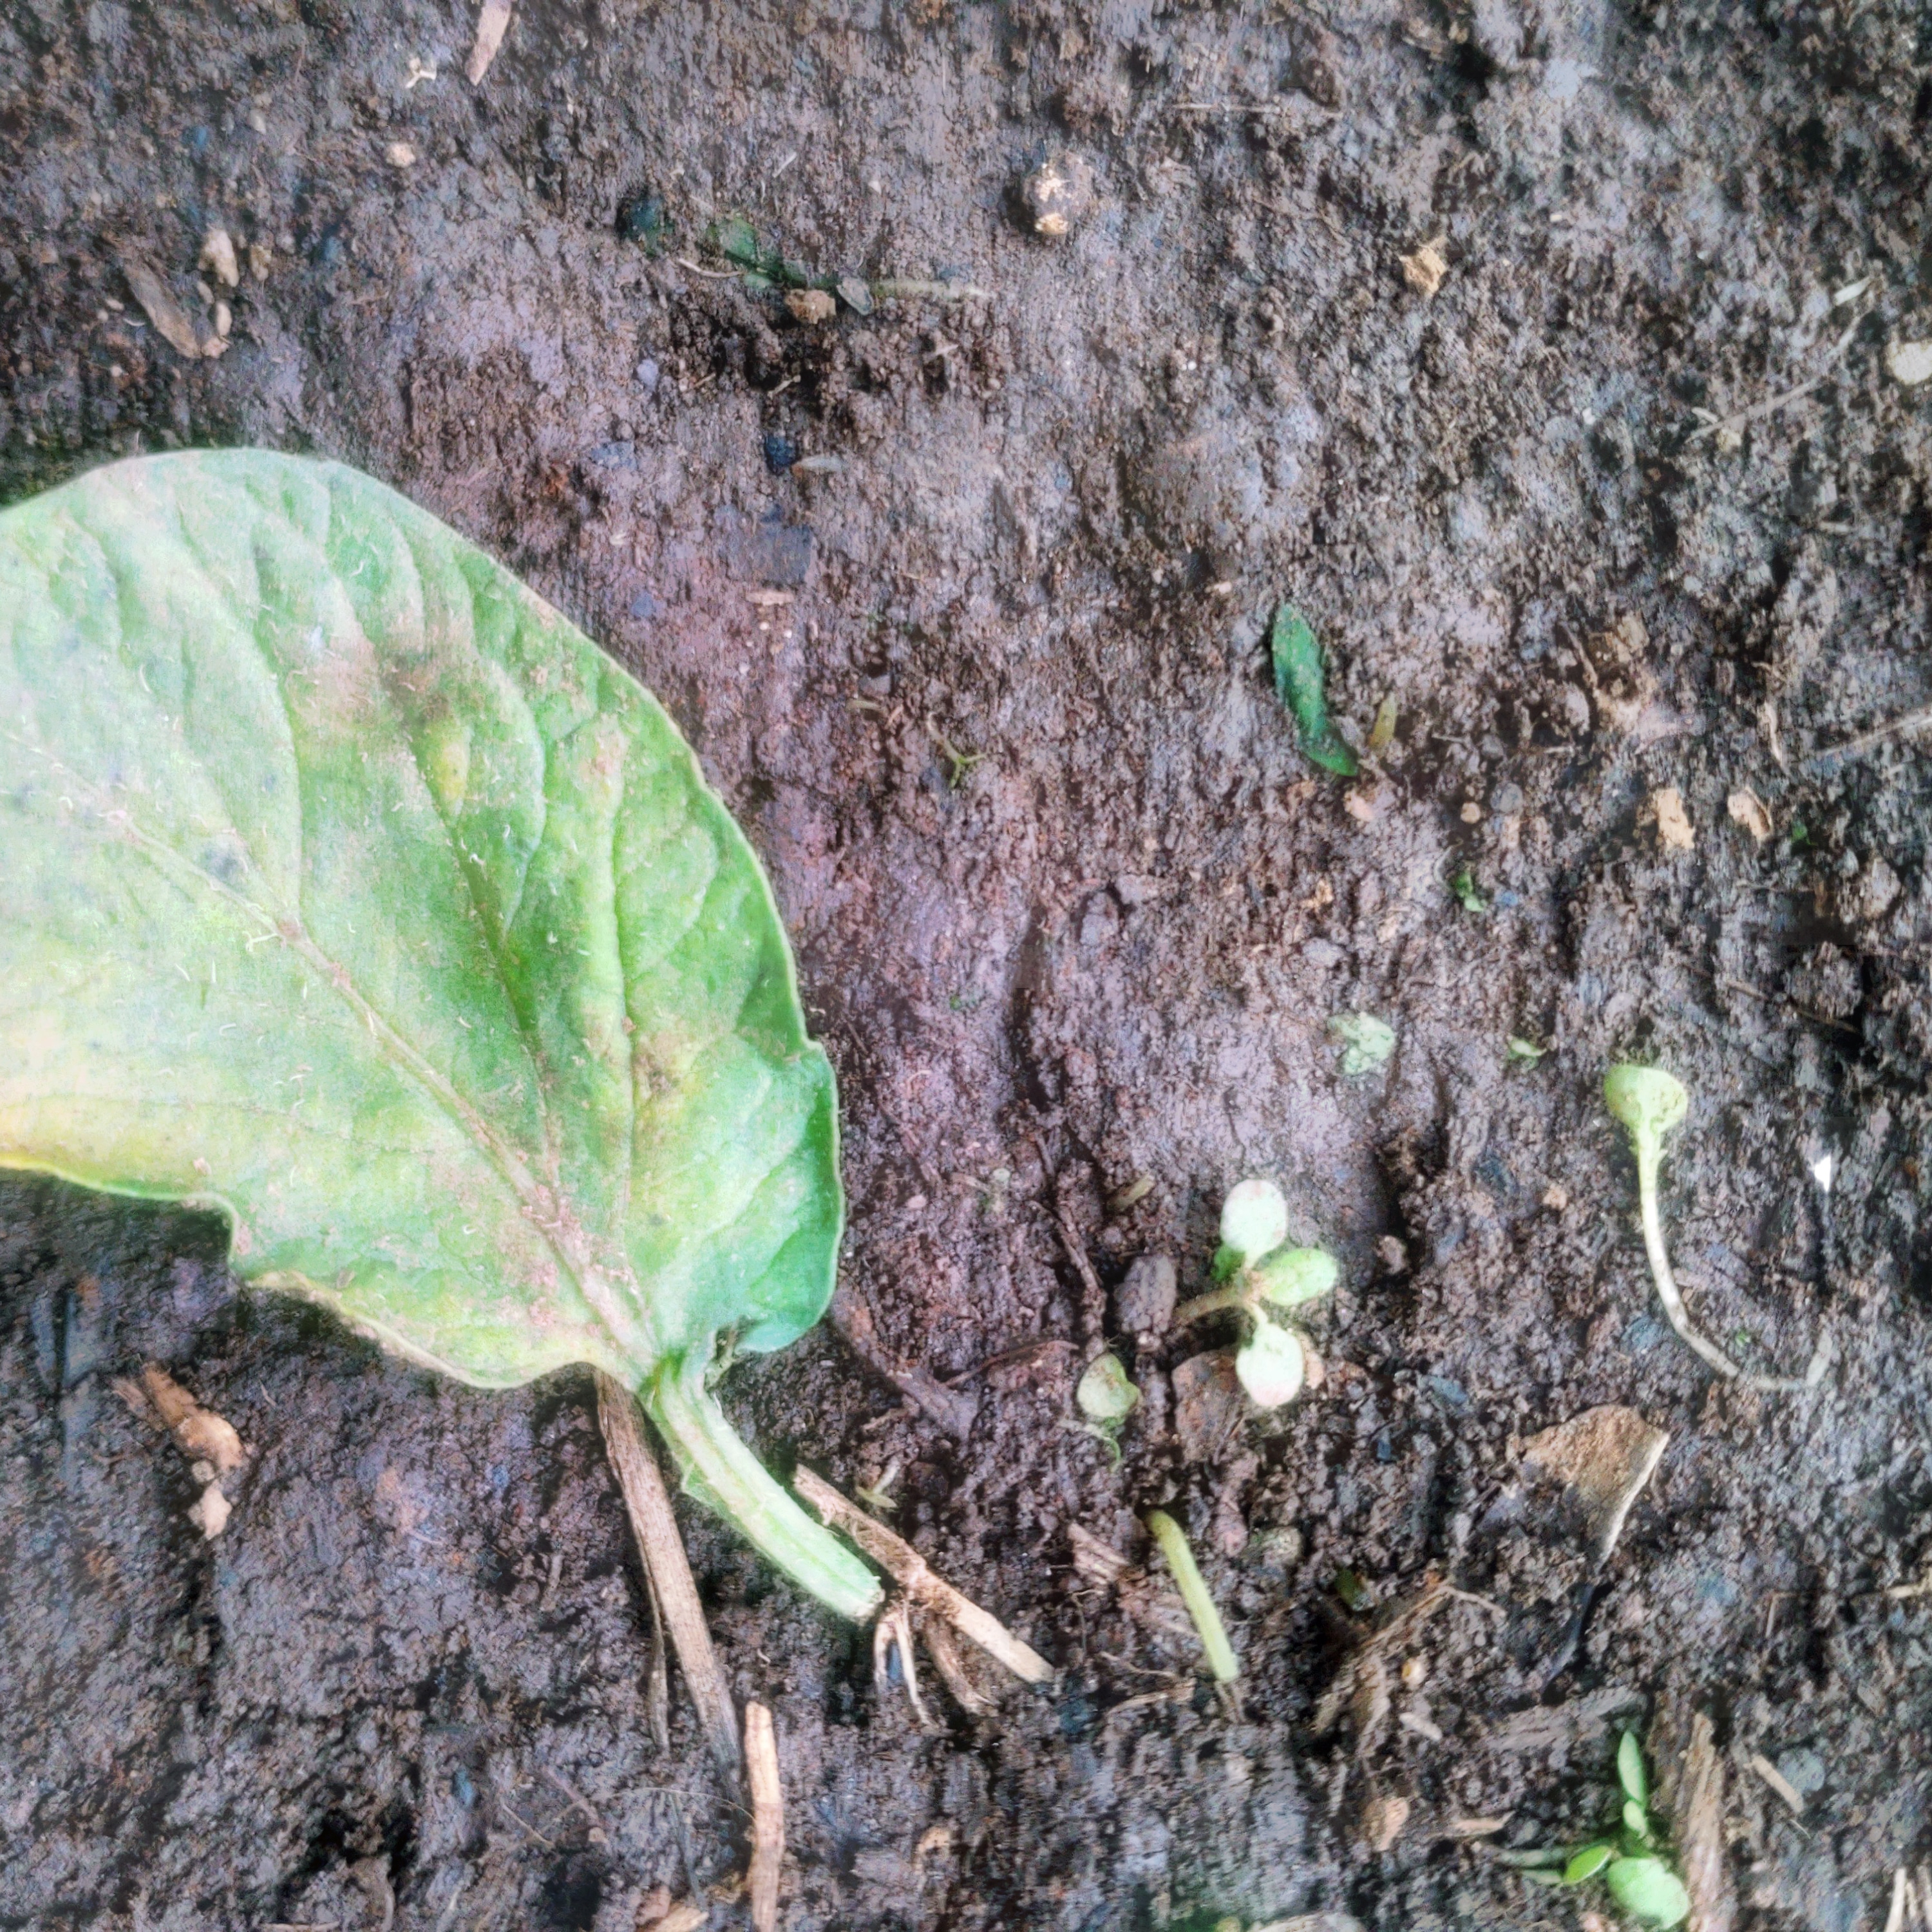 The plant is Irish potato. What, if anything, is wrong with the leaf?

late blight
